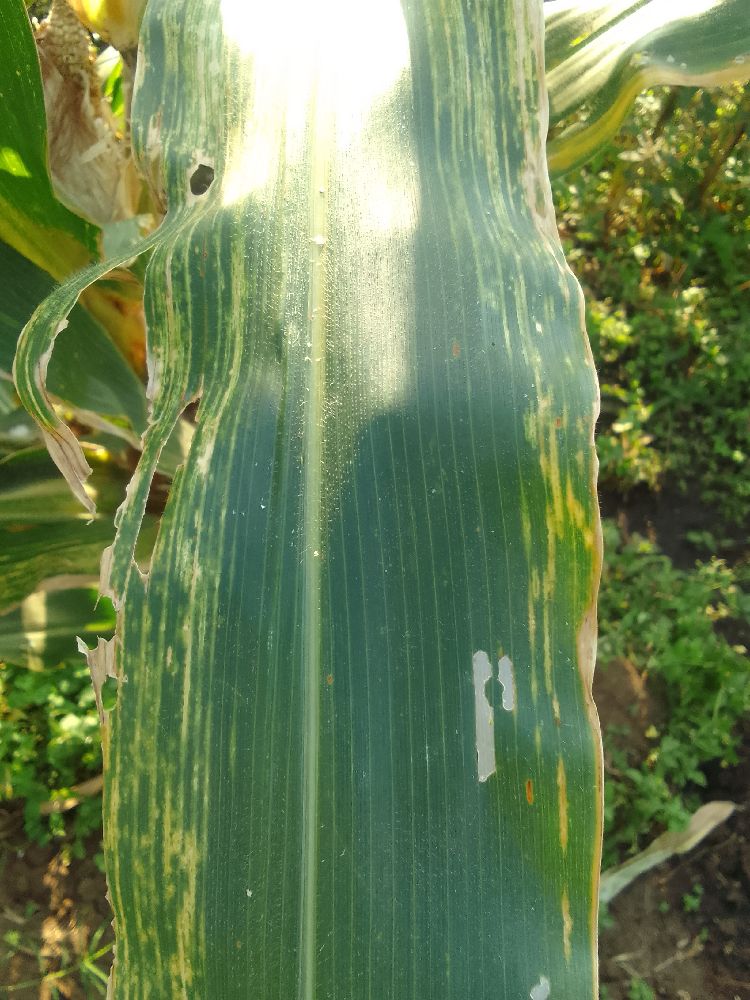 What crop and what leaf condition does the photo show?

maize, maize lethal necrosis
